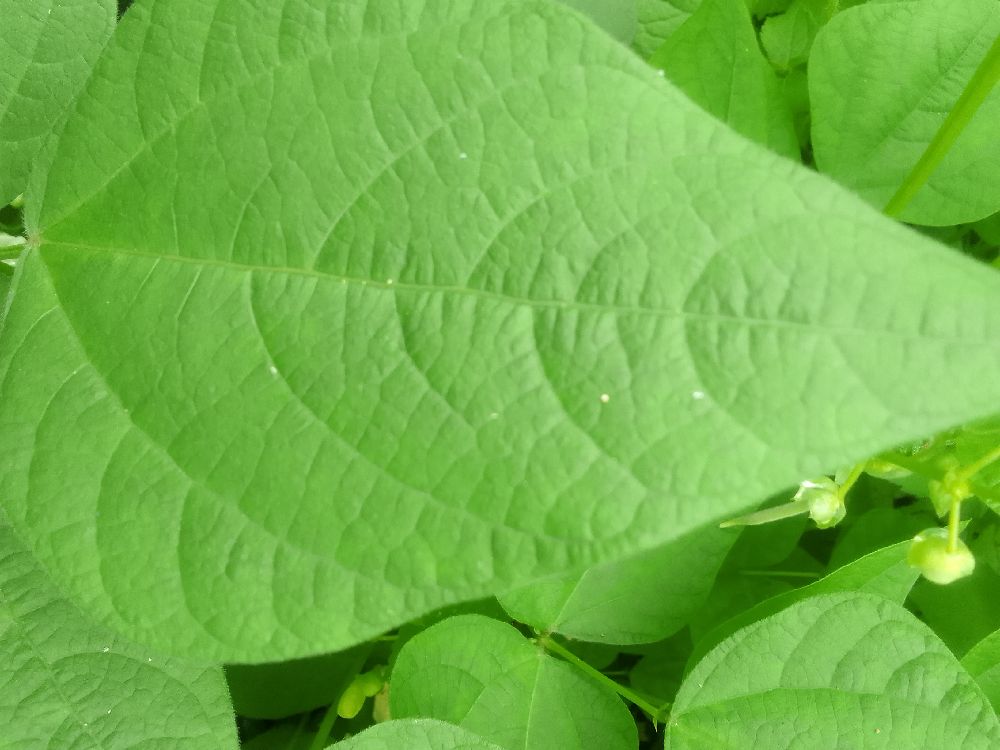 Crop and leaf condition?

common bean, healthy
